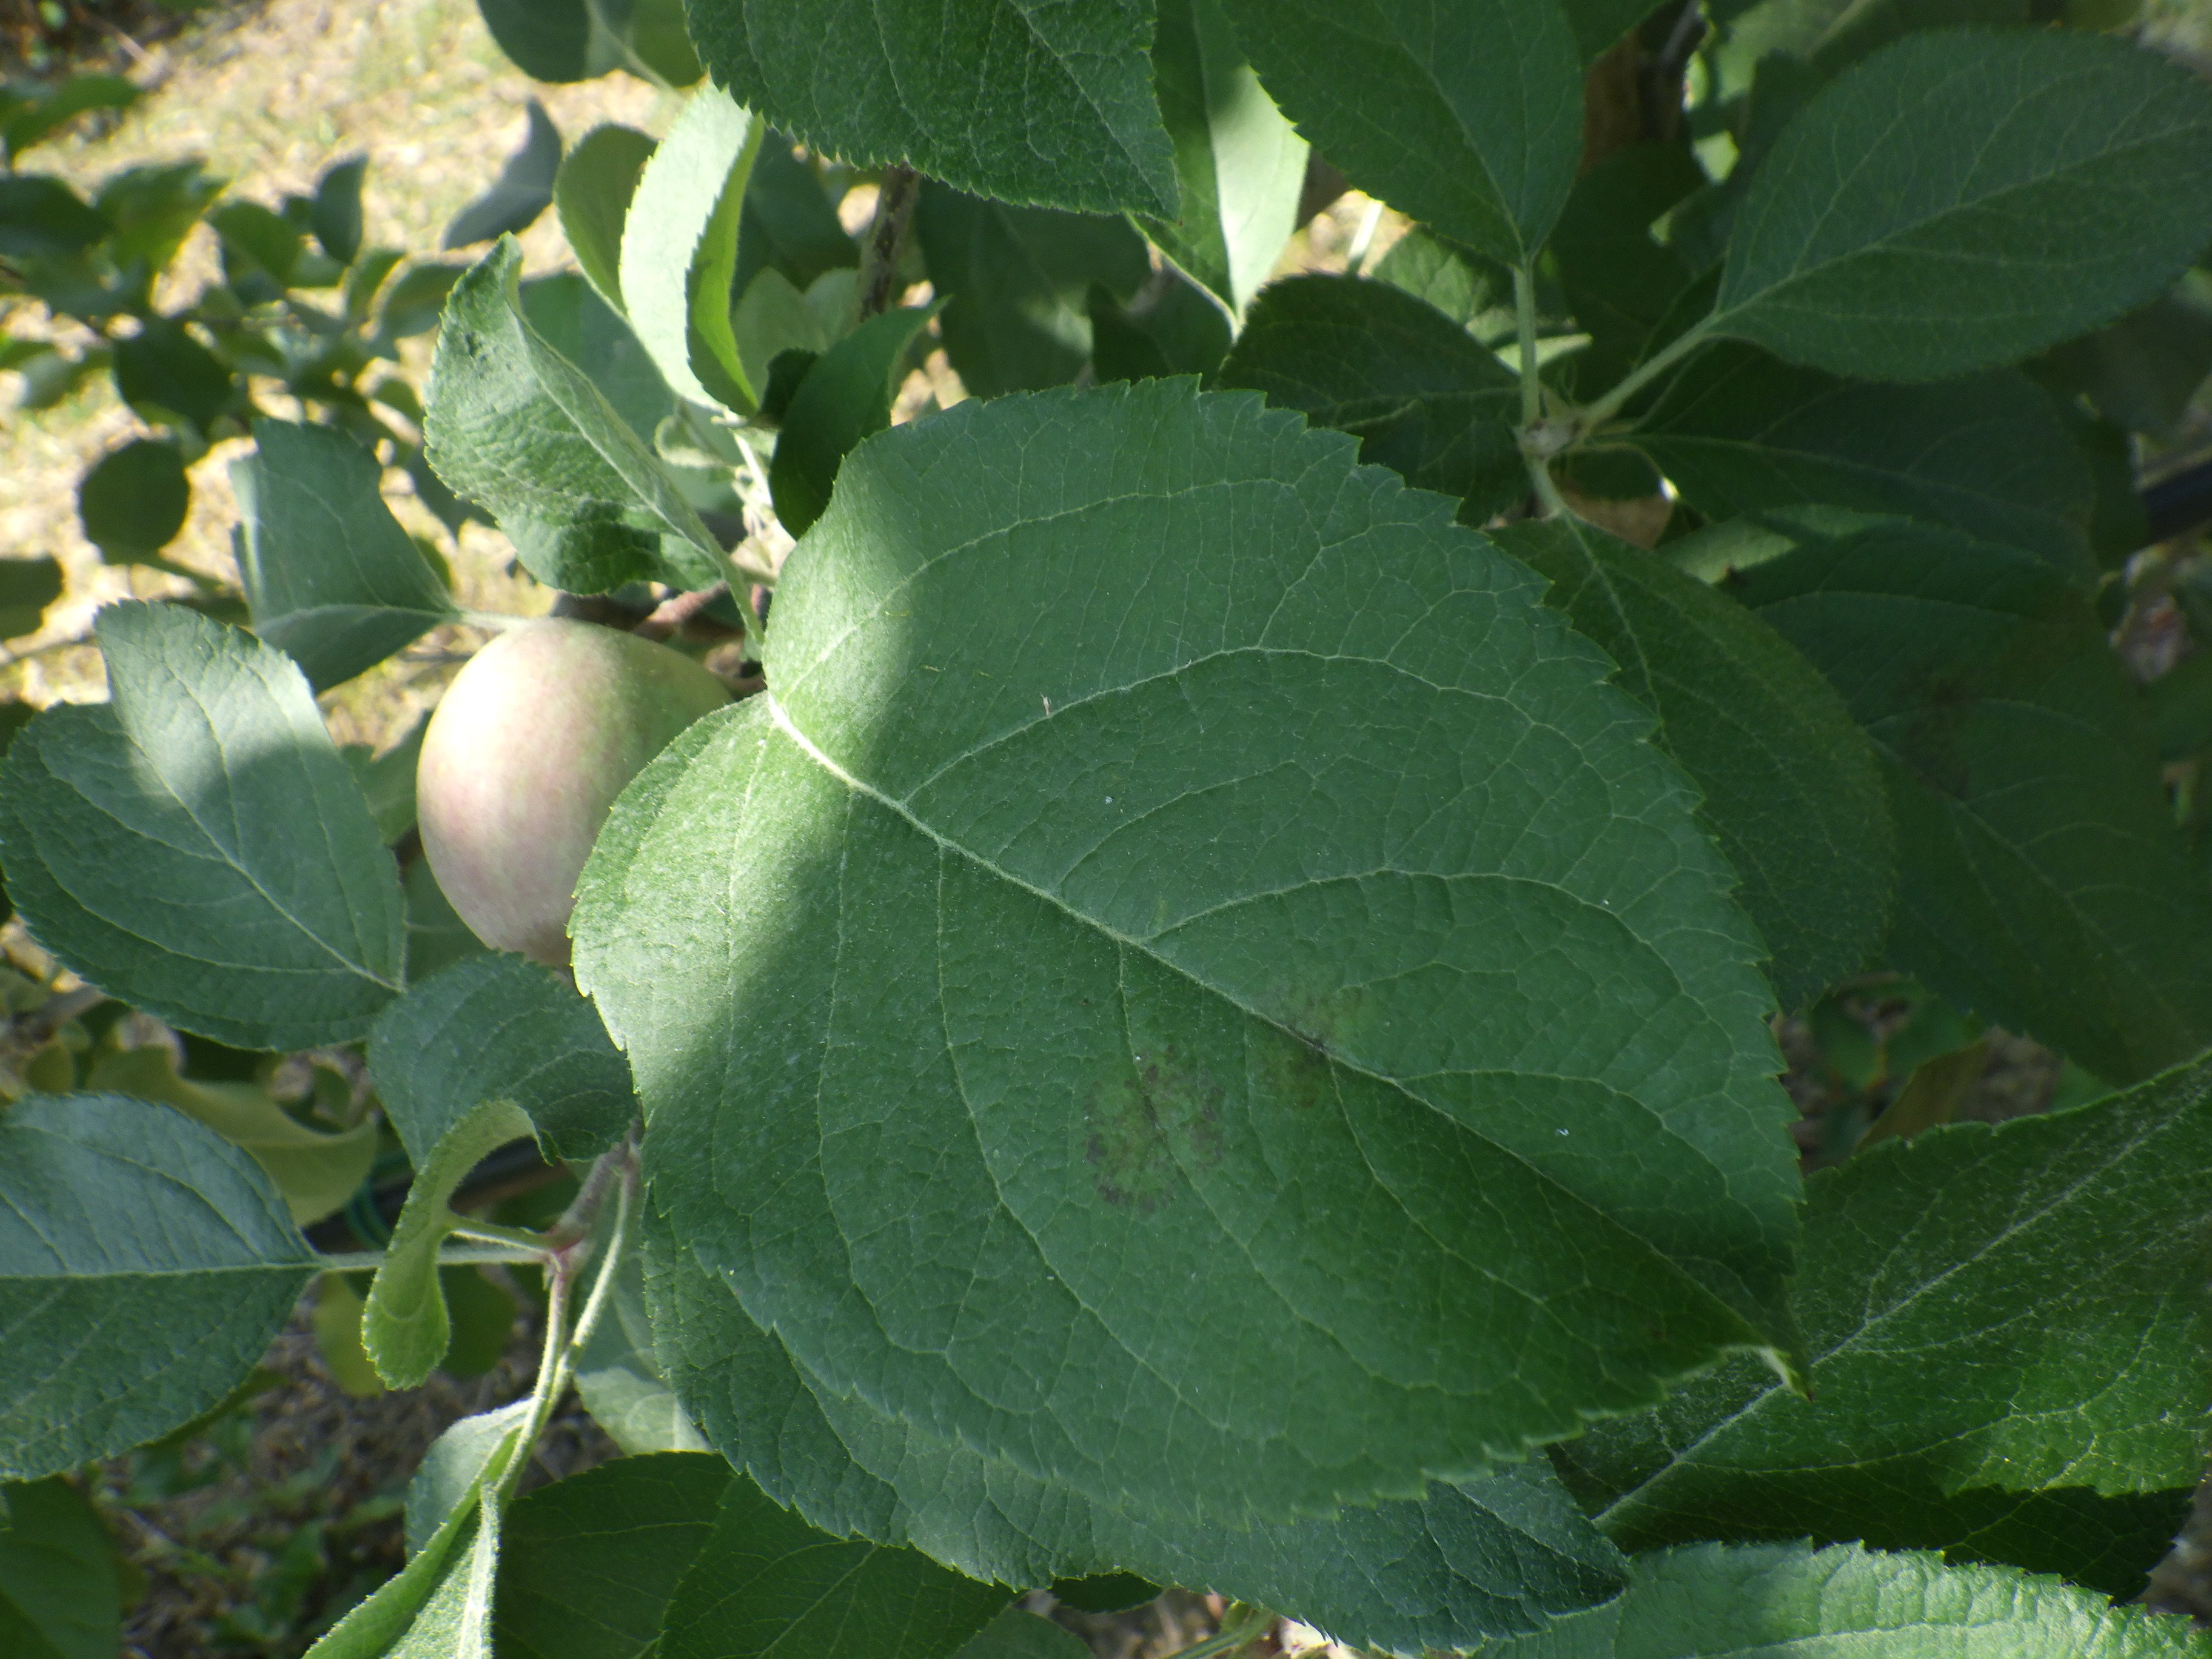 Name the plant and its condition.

apple, scab
